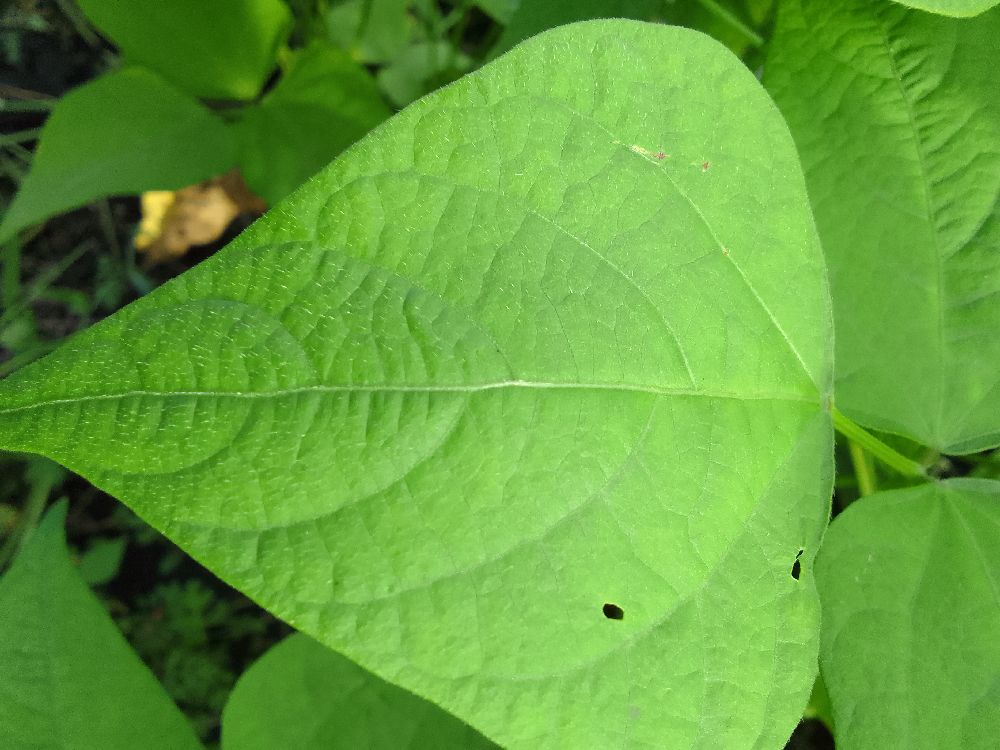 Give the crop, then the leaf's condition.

common bean, healthy
